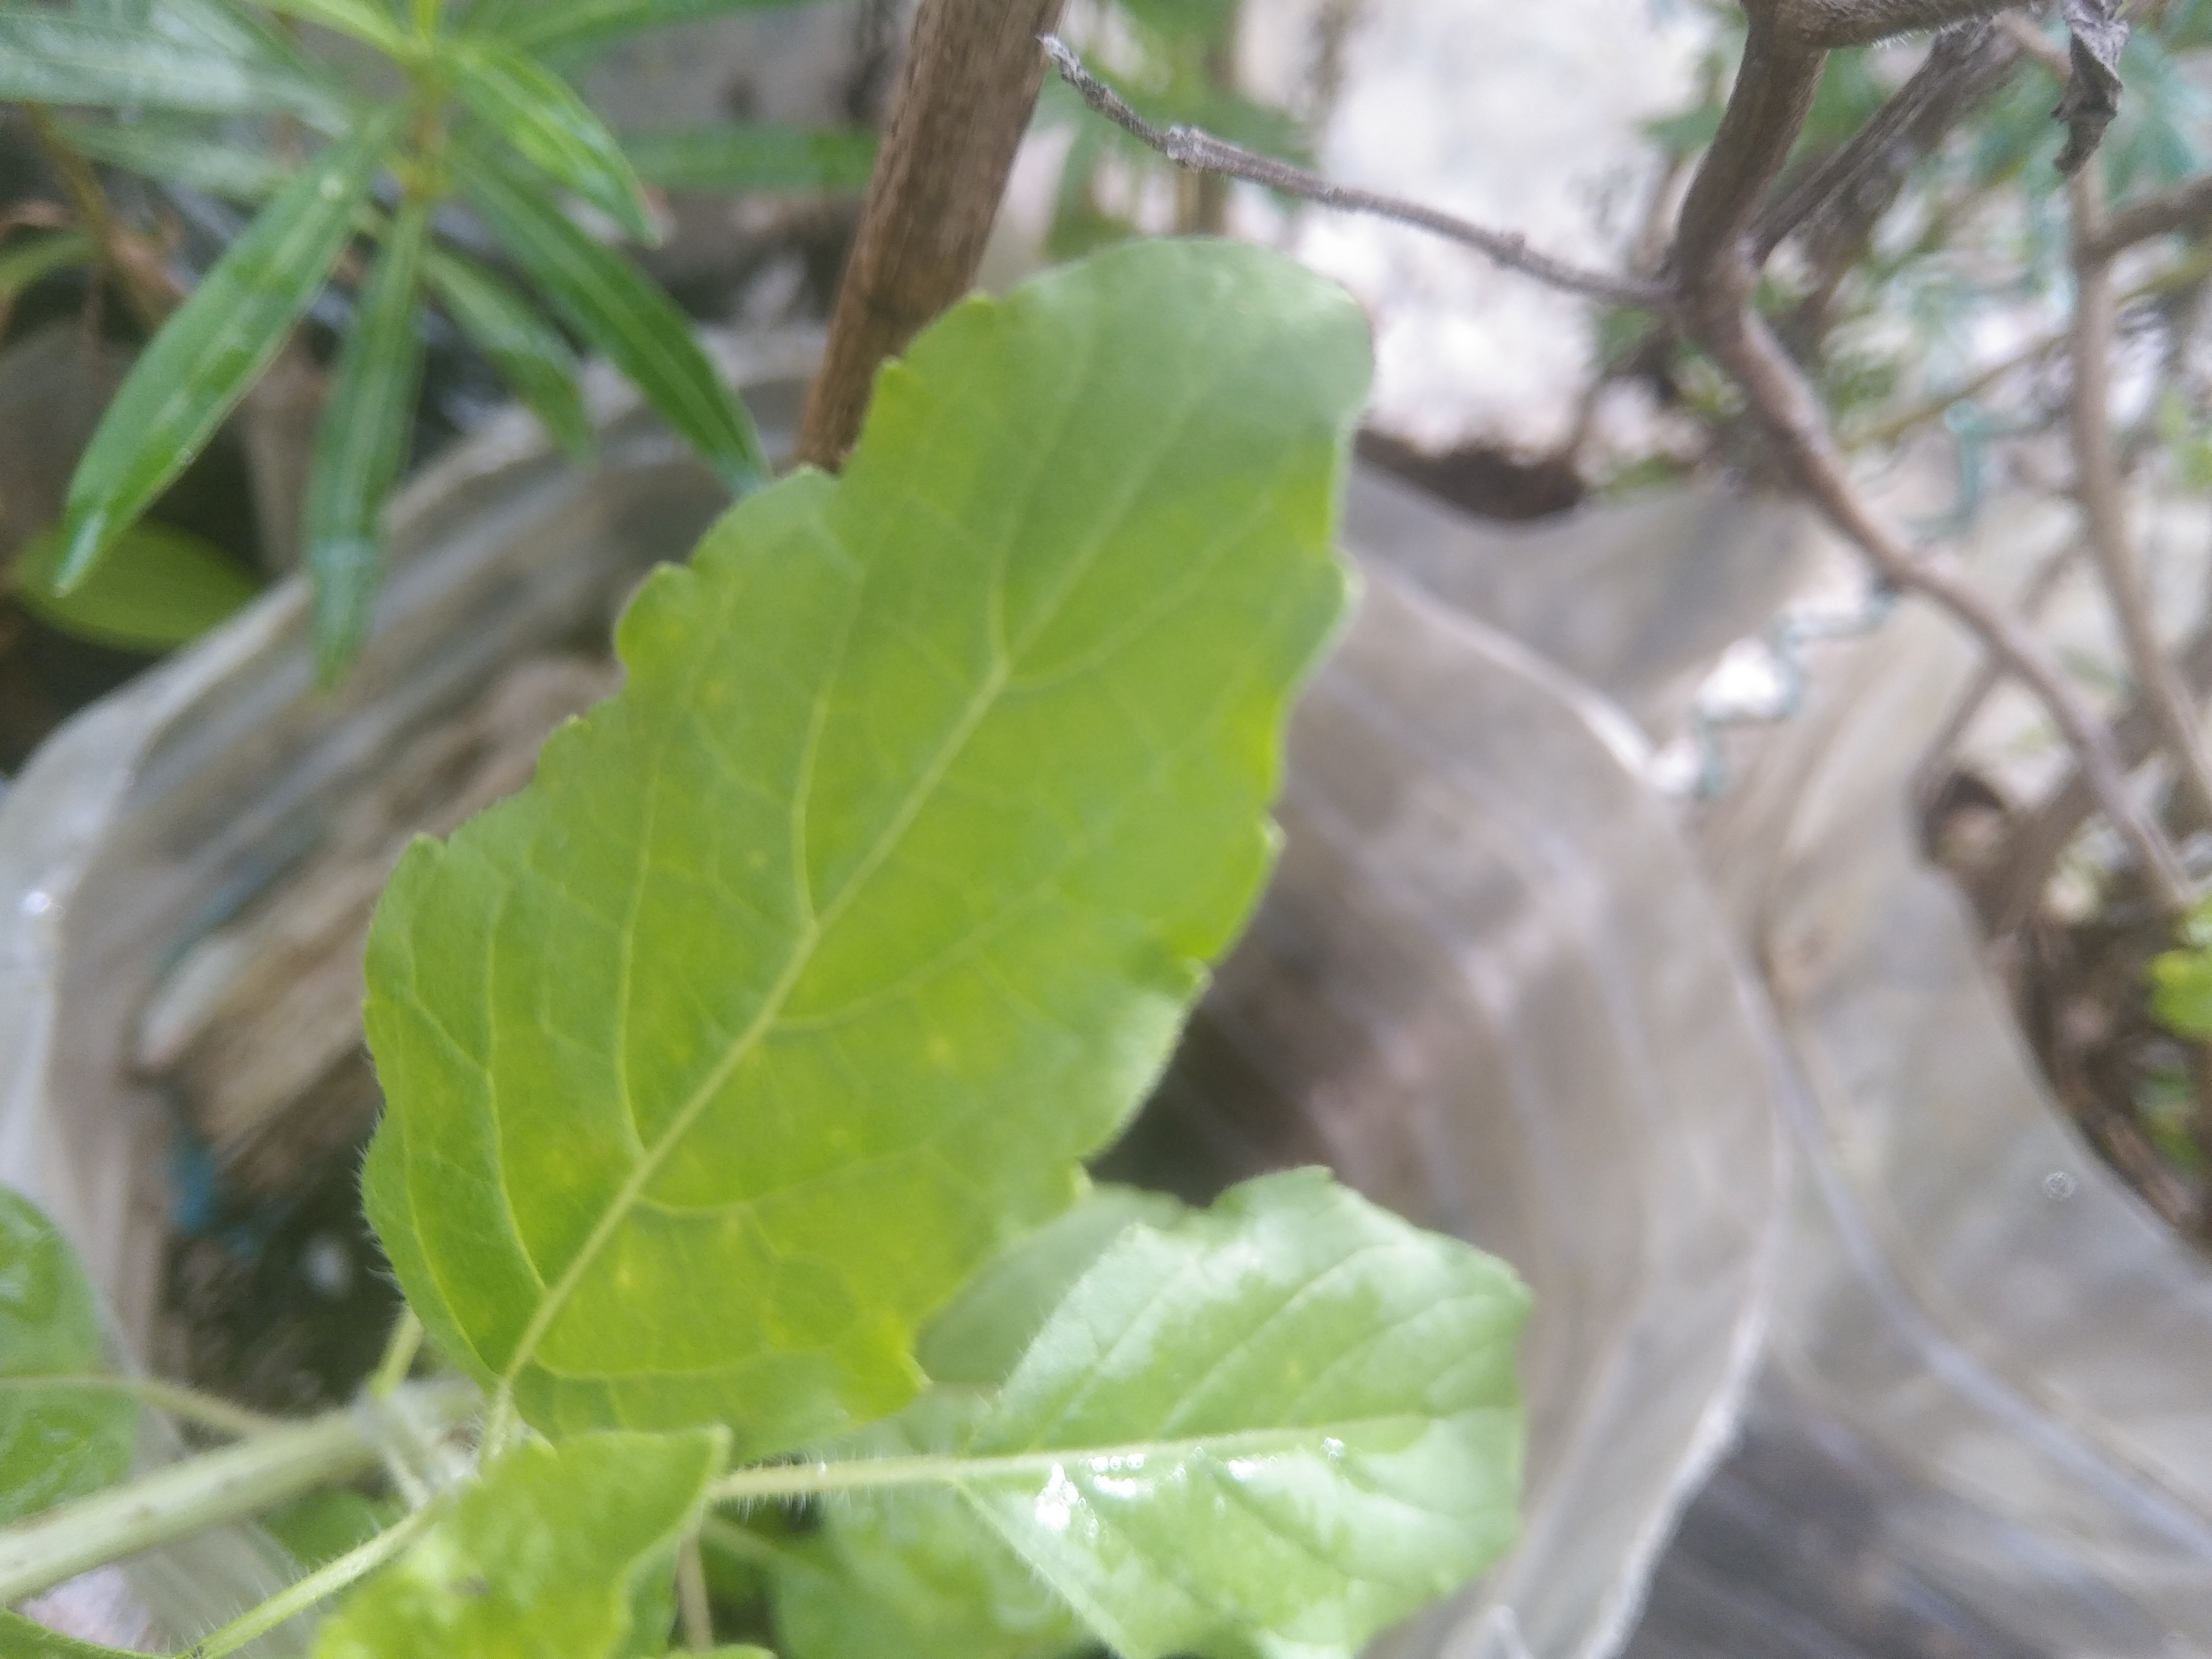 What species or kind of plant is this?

tulshi
